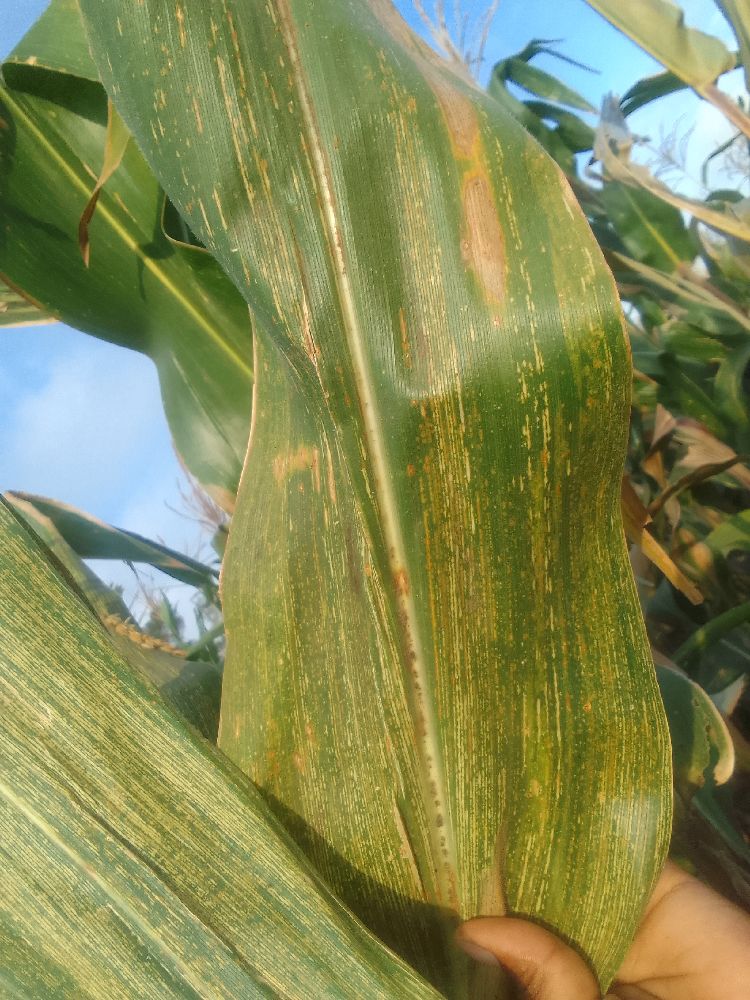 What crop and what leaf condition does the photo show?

maize, maize streak virus
